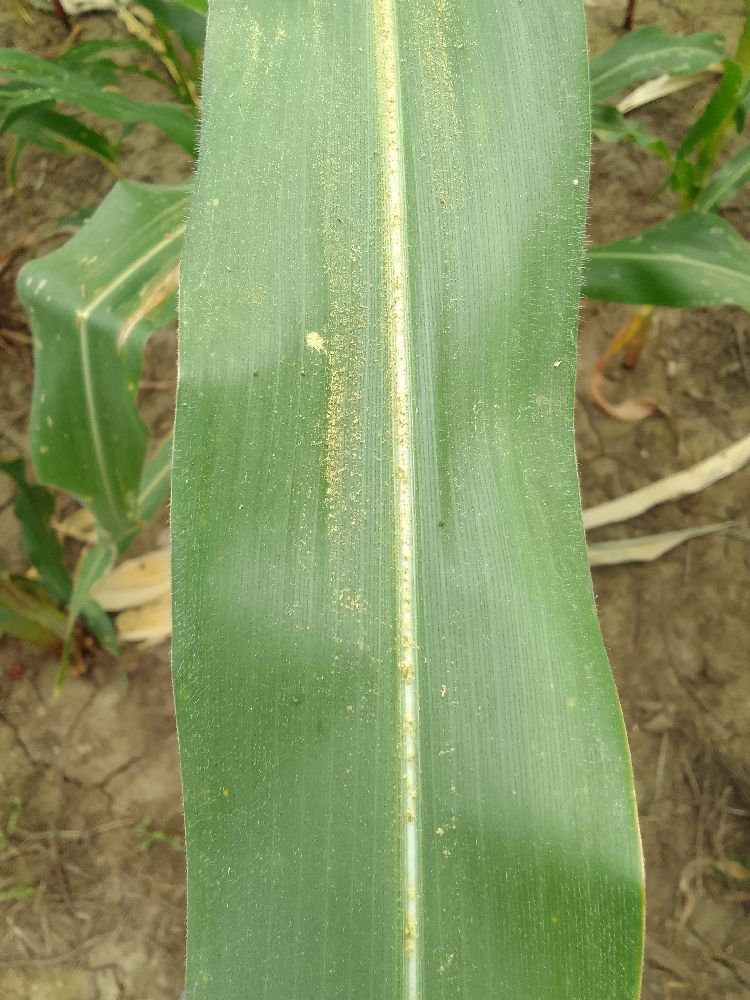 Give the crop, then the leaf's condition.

maize, healthy
